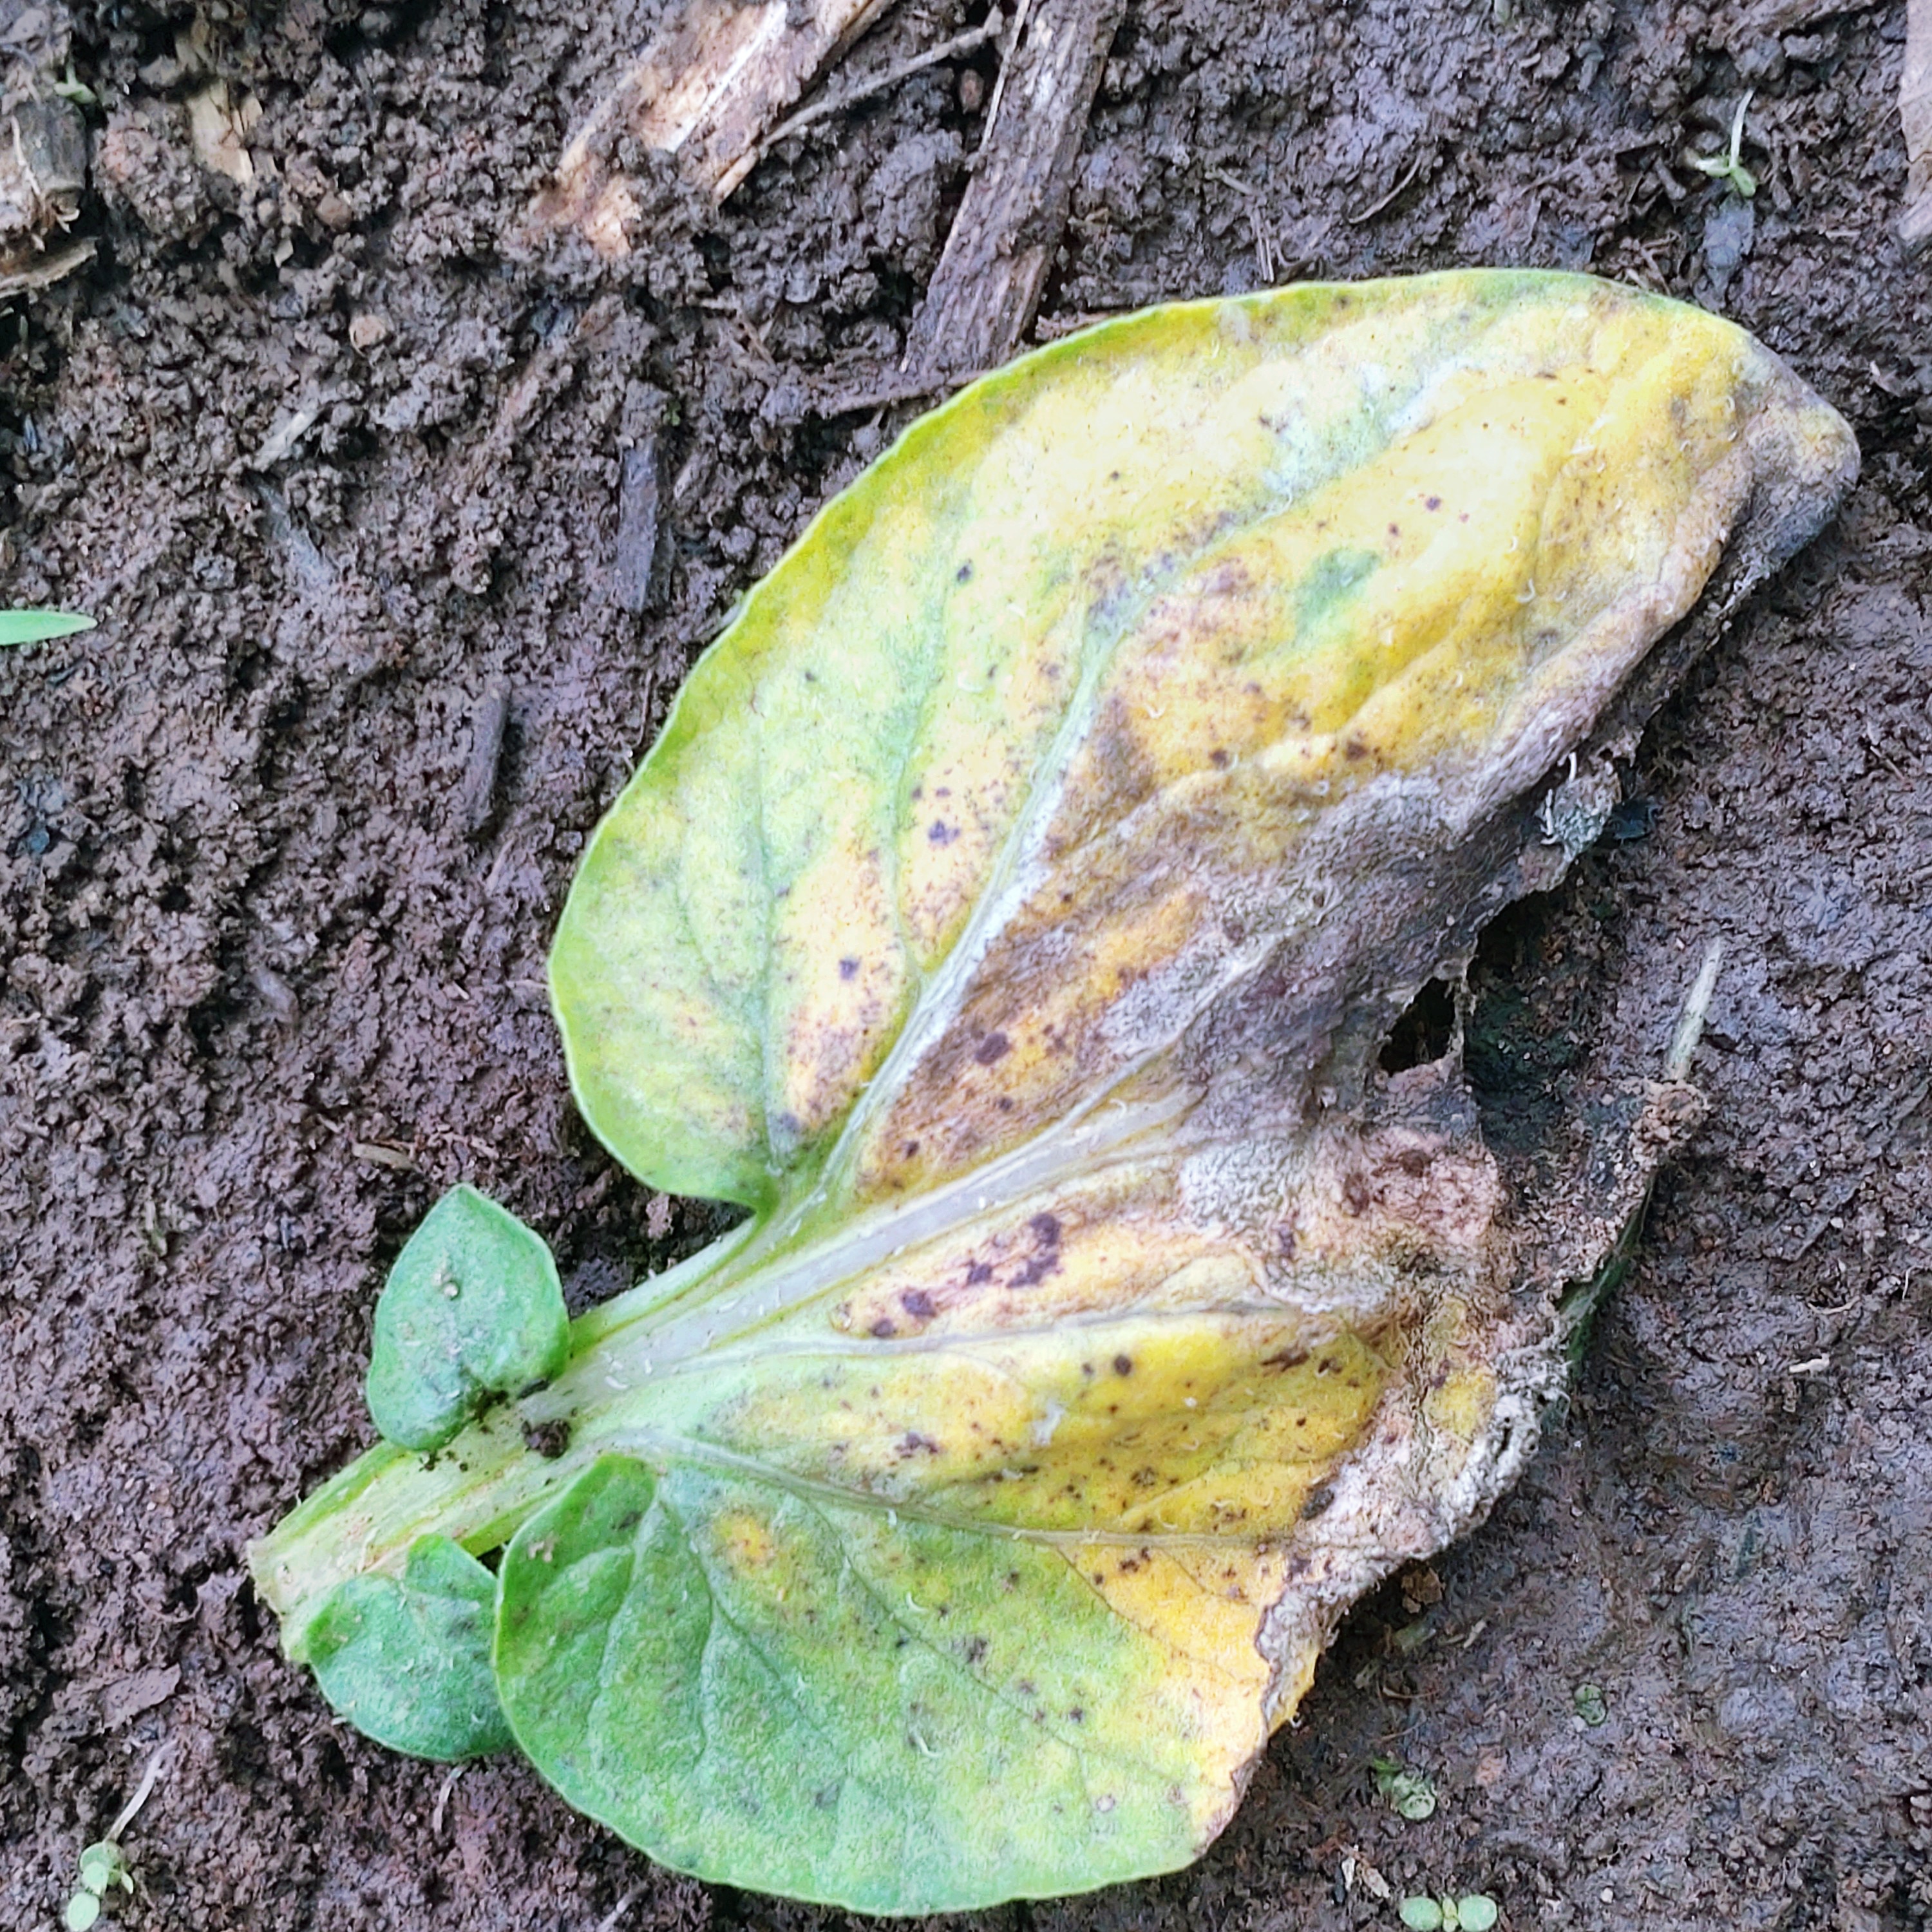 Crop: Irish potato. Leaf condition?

late blight
